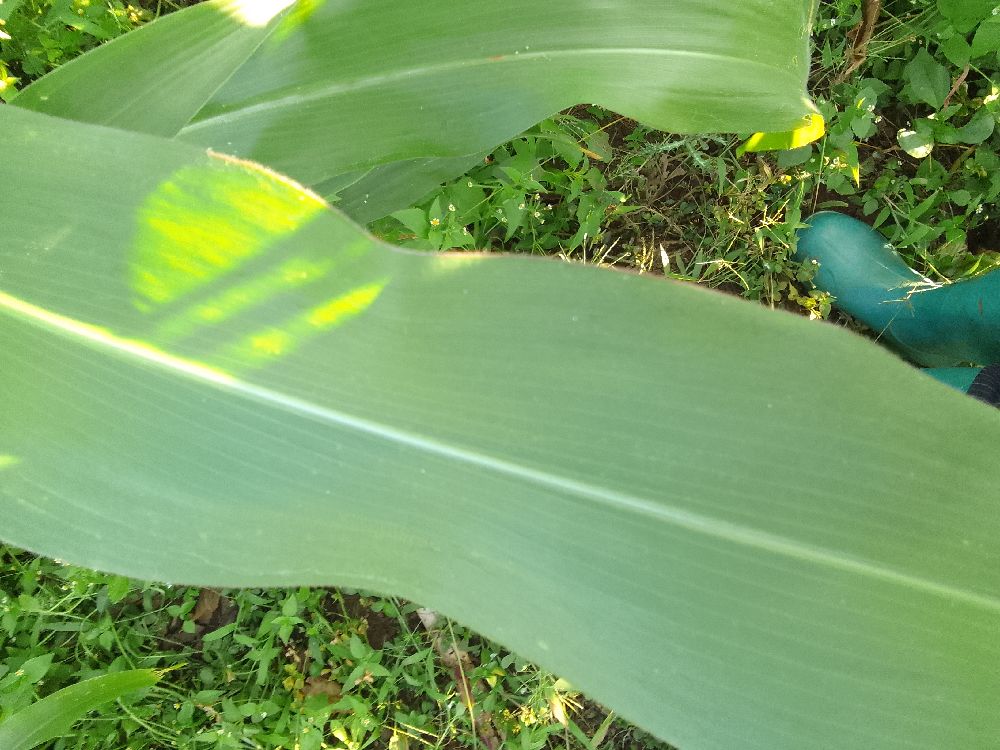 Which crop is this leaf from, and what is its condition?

maize, healthy
